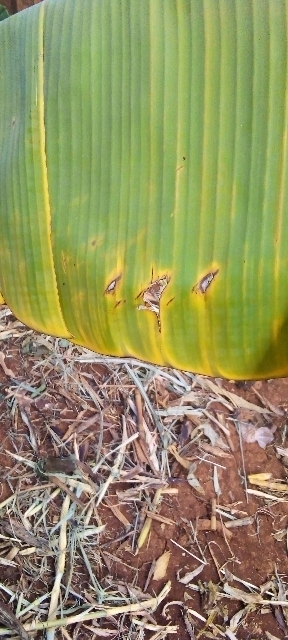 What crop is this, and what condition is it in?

banana, fusarium wilt race 1
